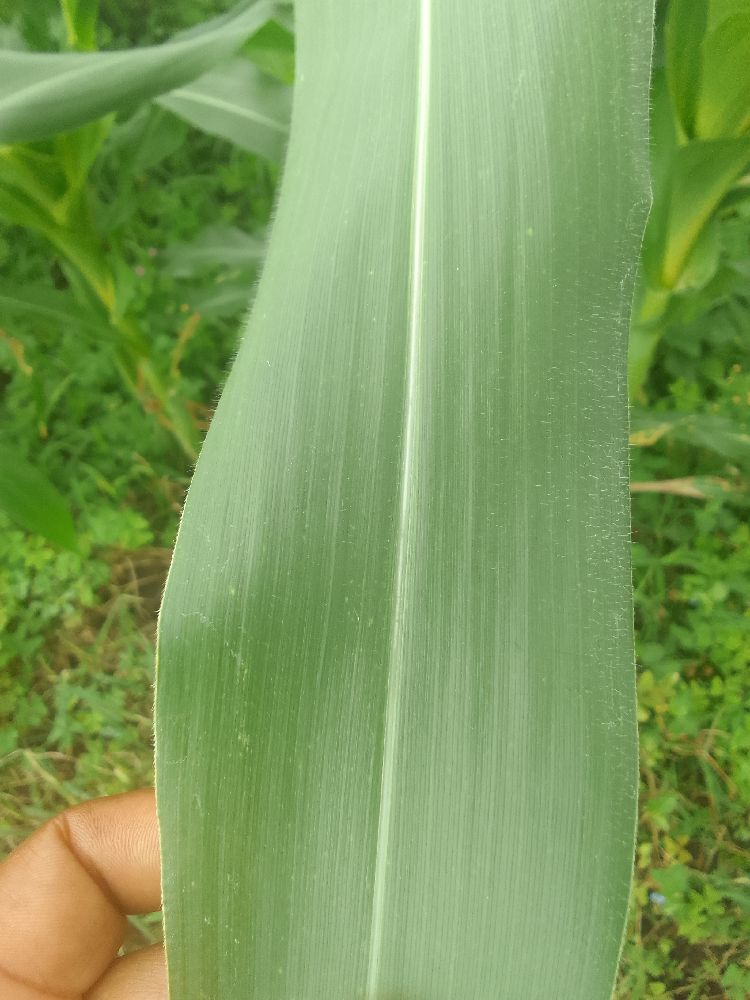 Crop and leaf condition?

maize, healthy
